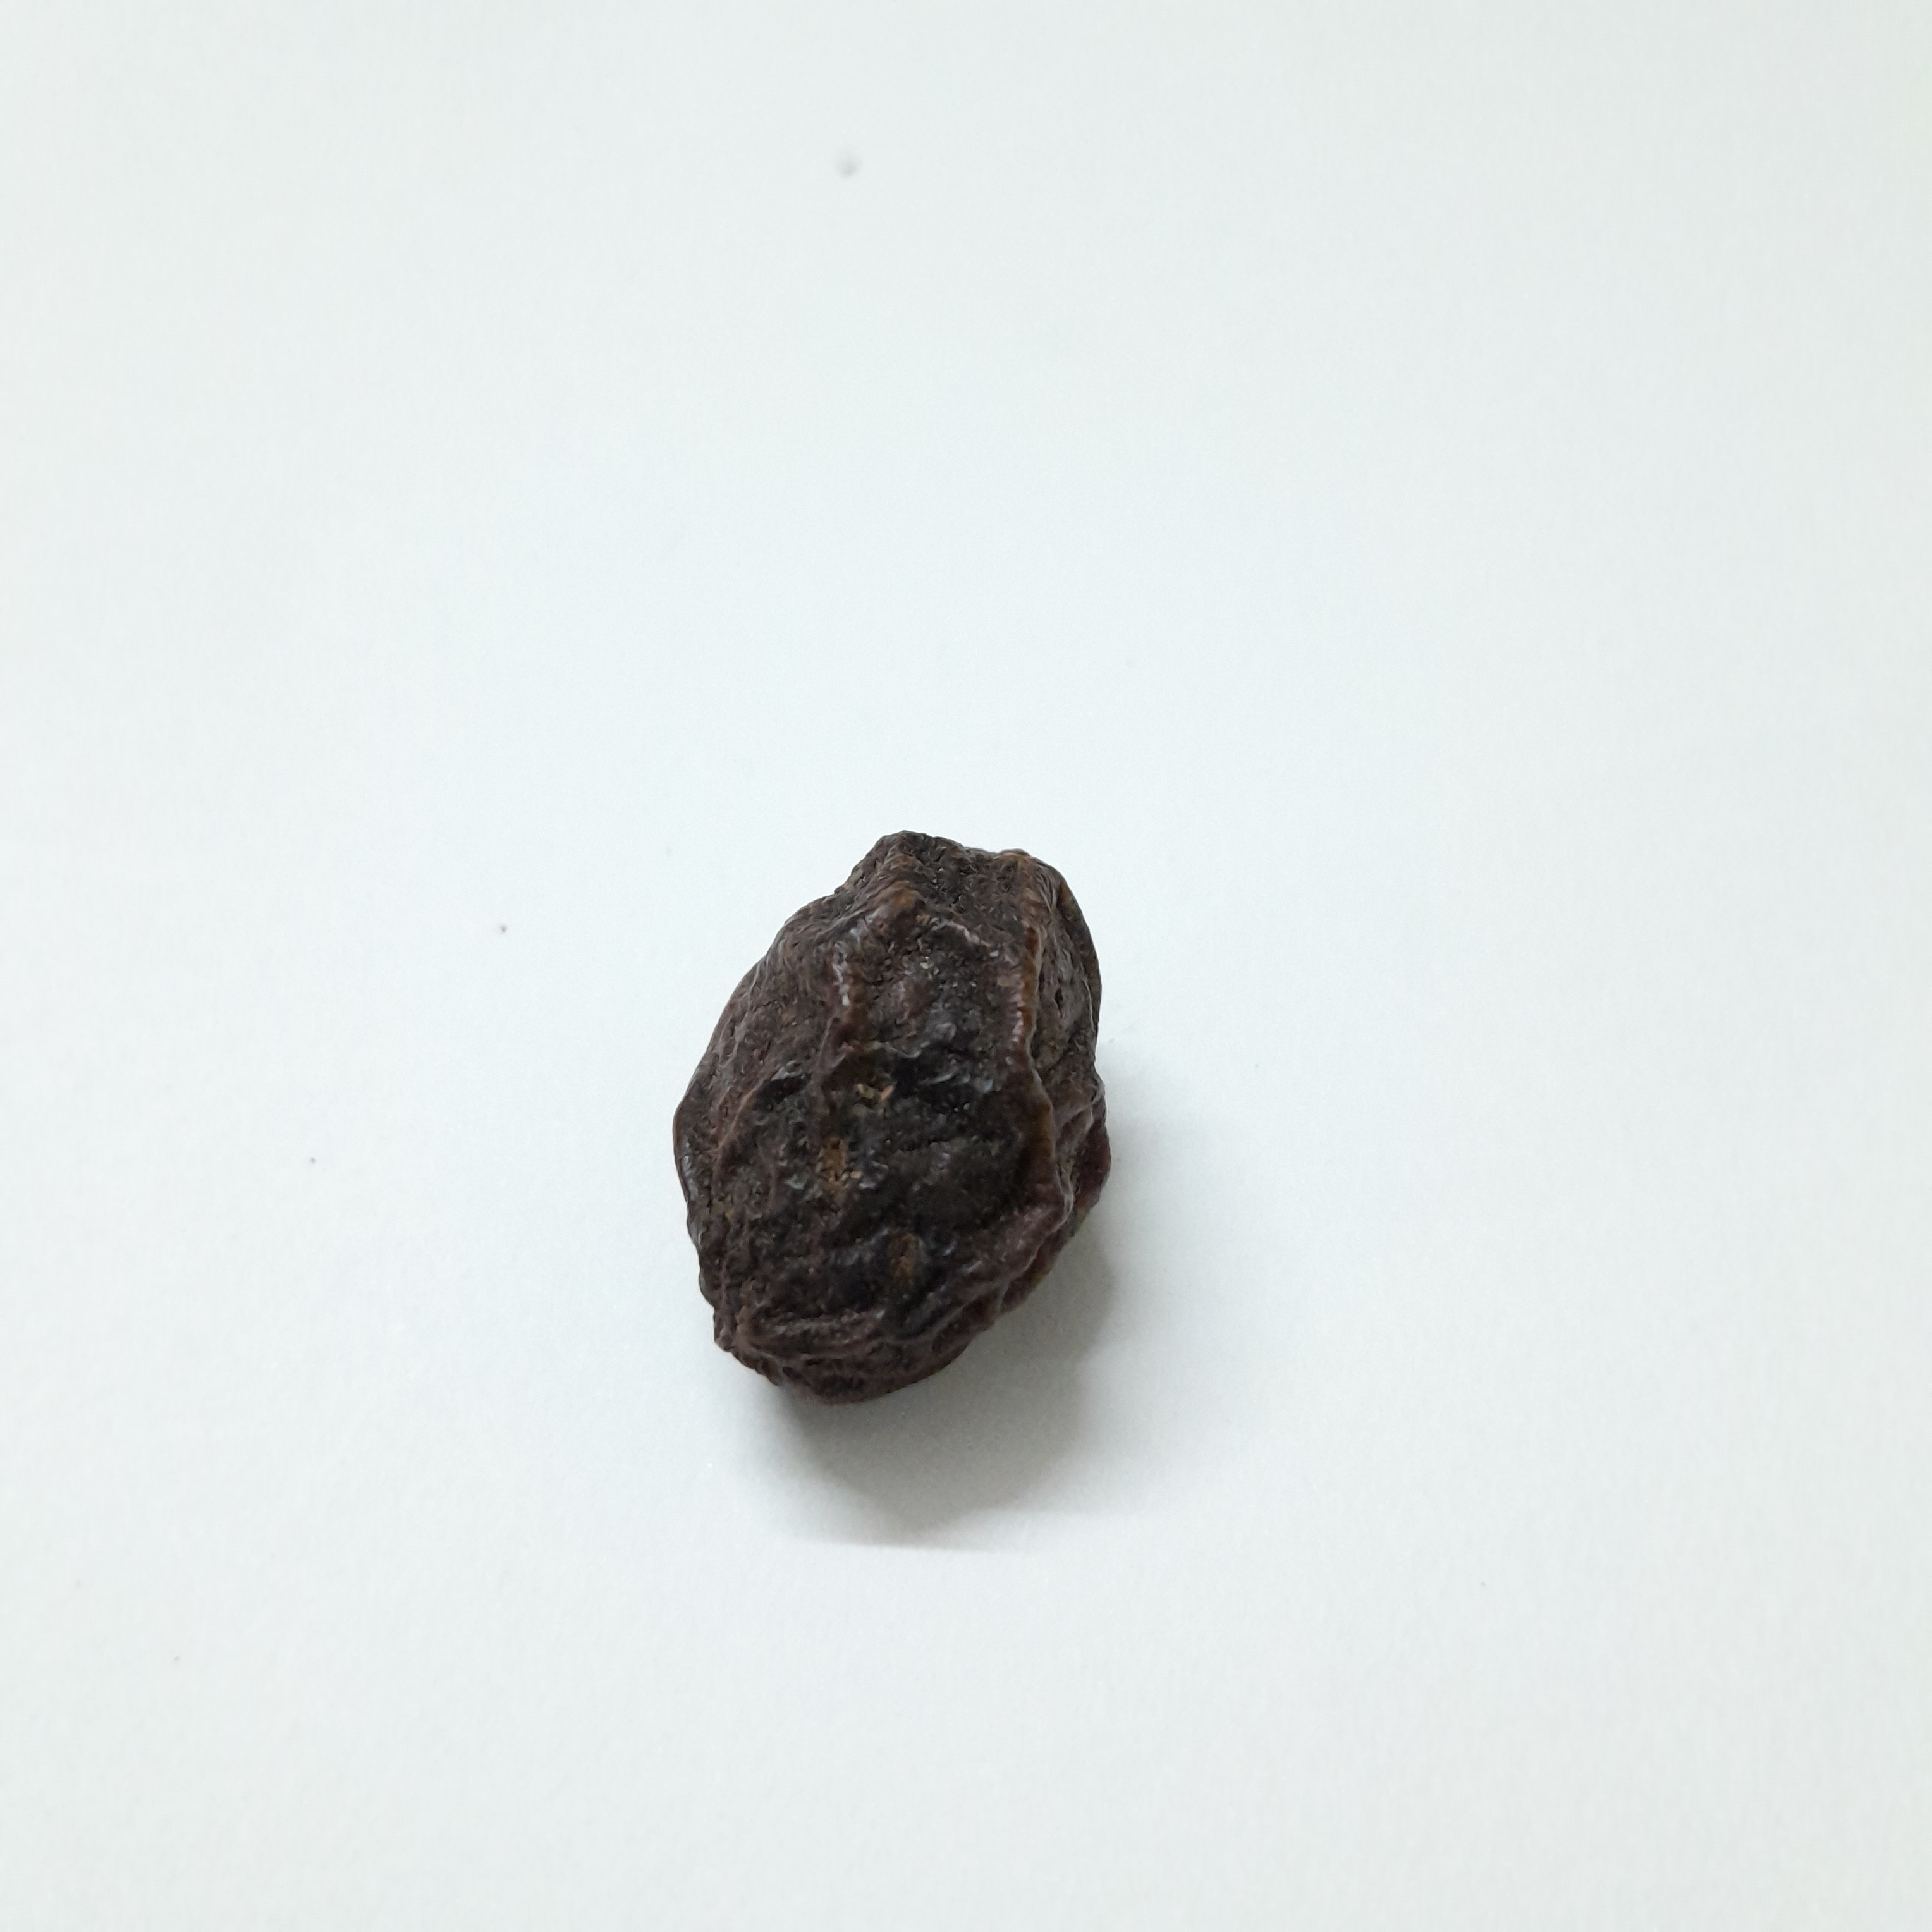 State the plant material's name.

kadukharik
